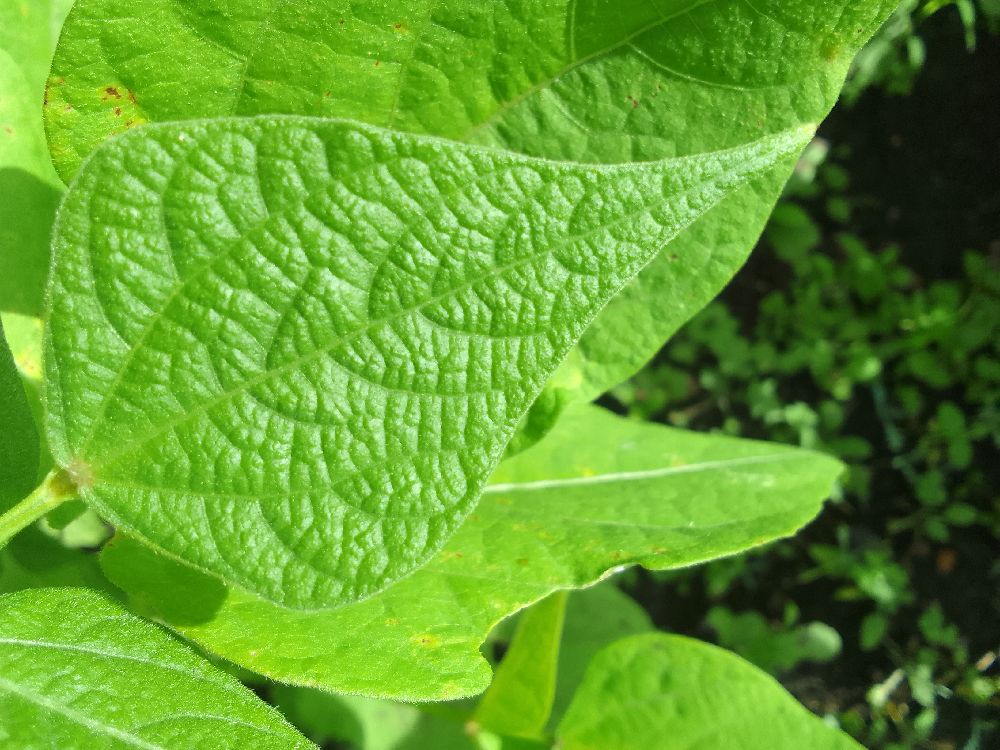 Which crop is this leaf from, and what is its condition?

common bean, healthy
